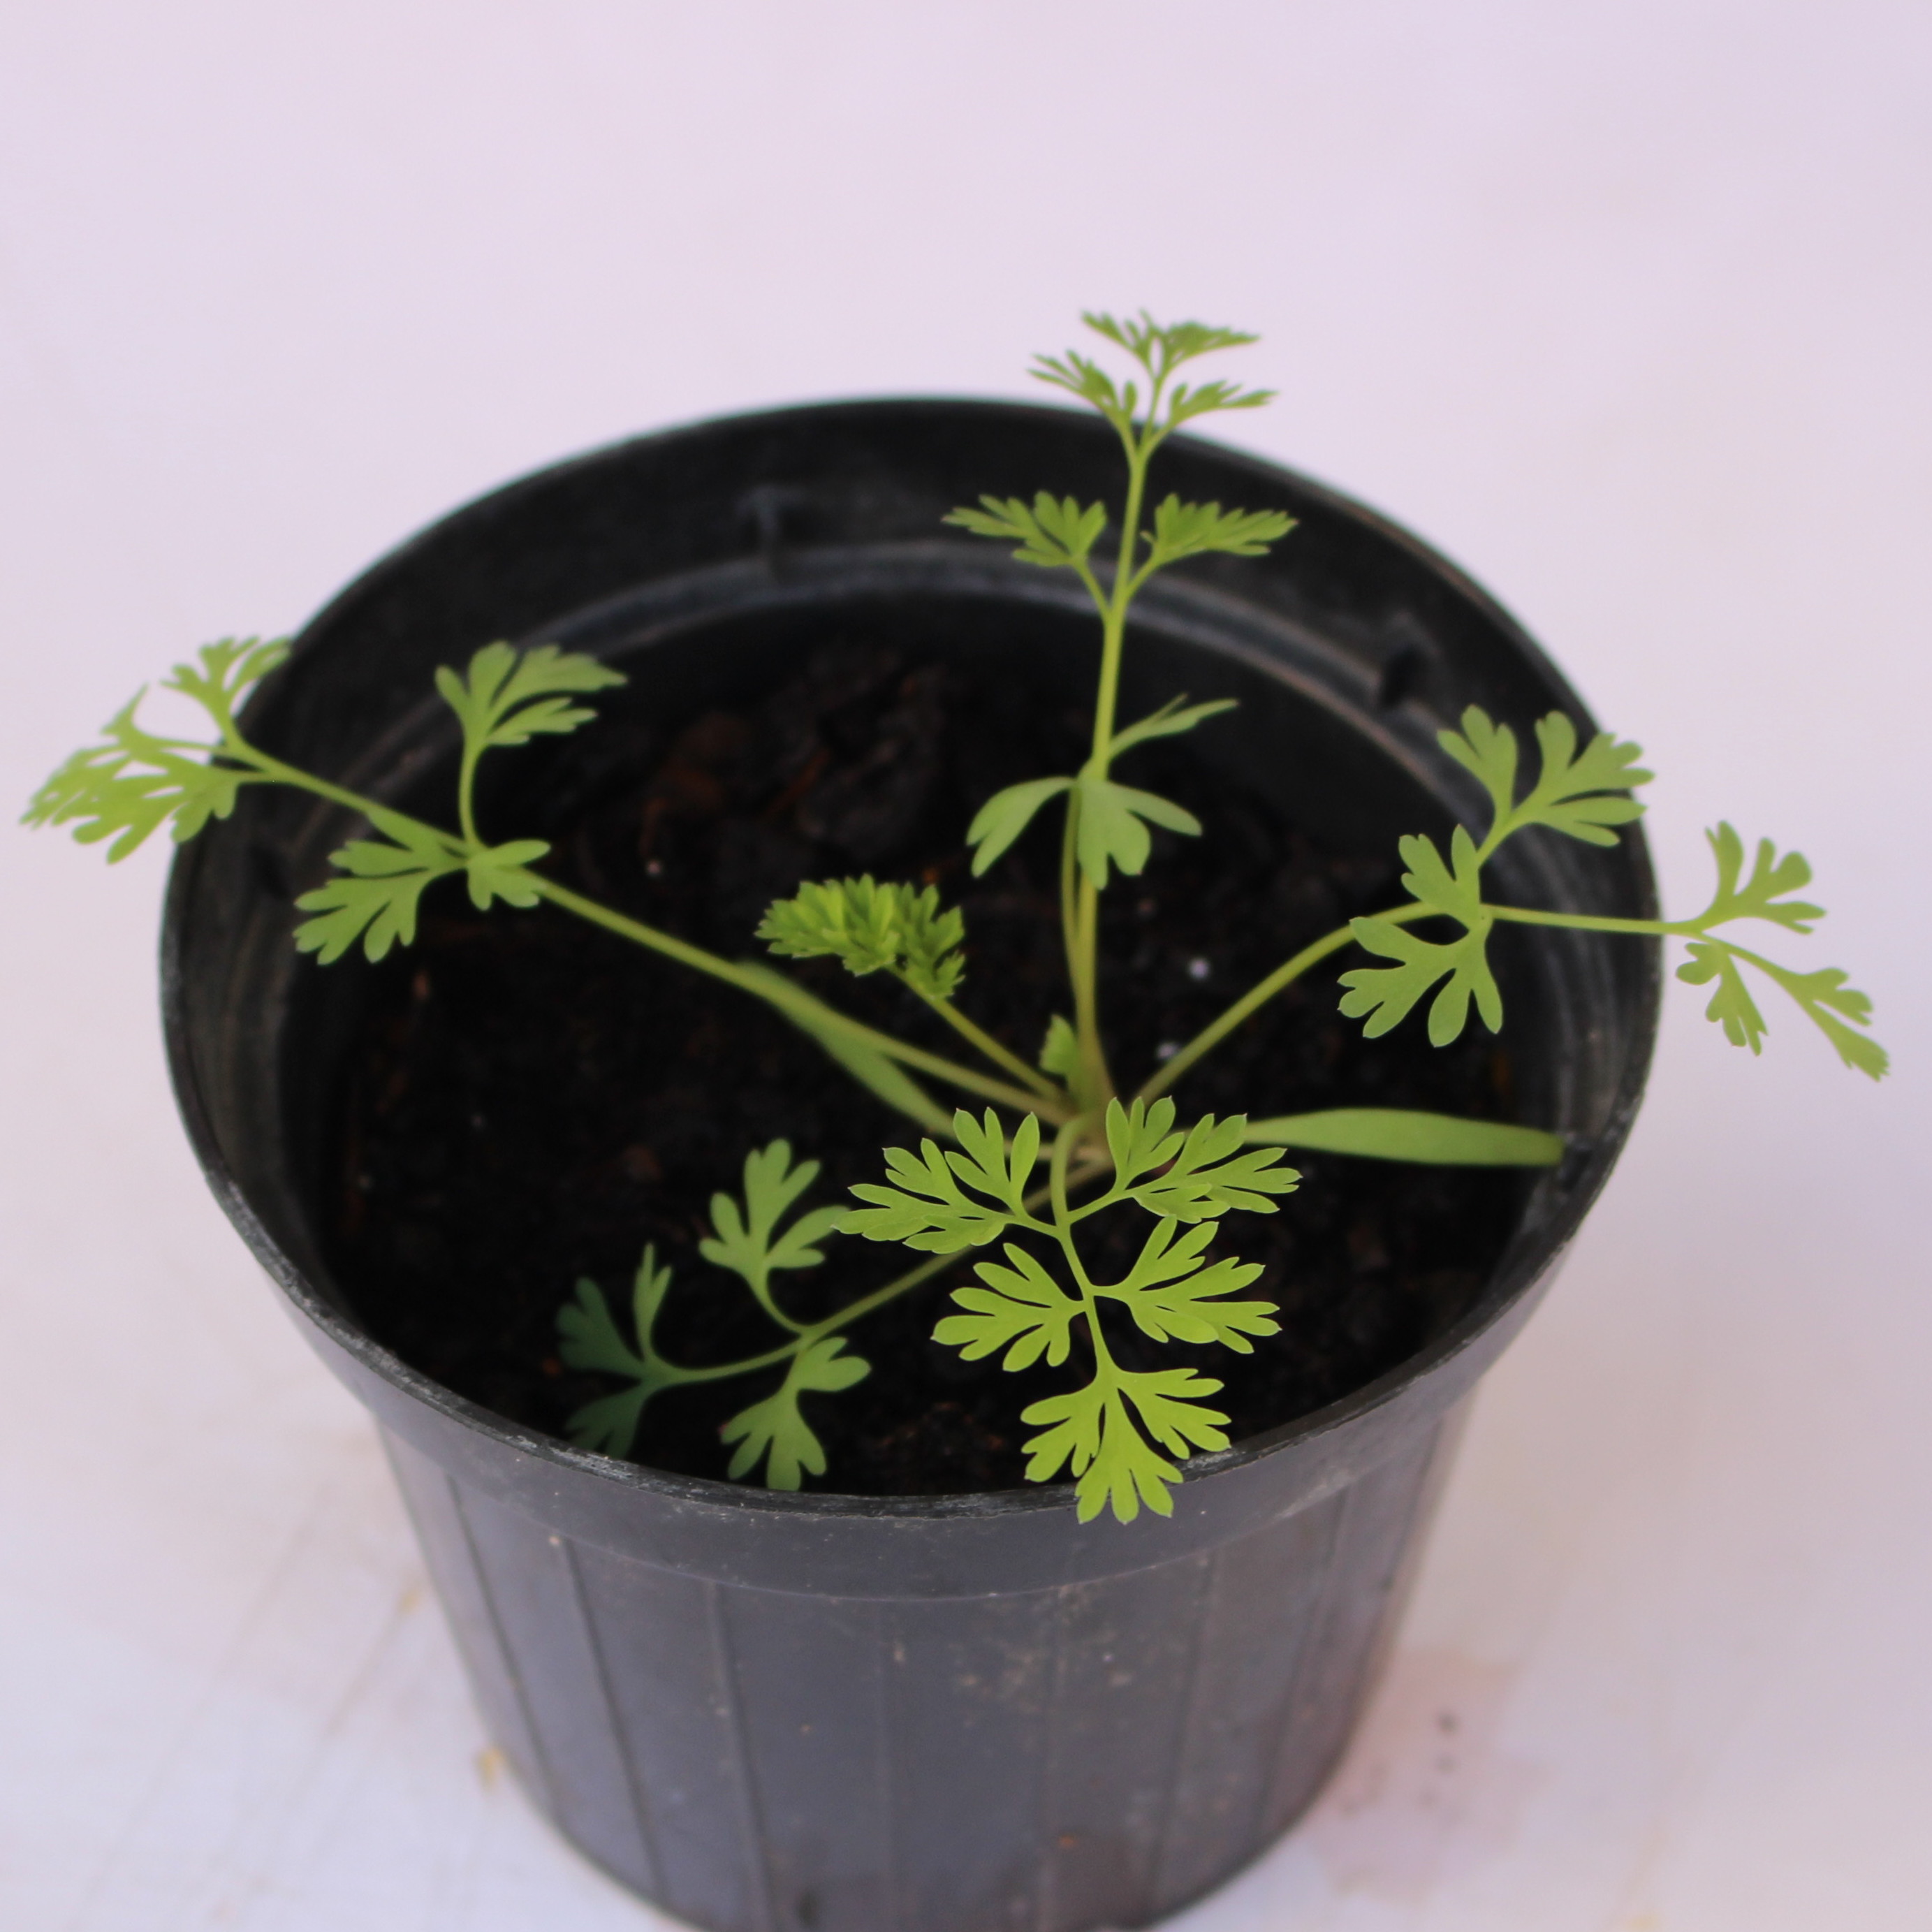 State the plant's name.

Fumaria officinalis
